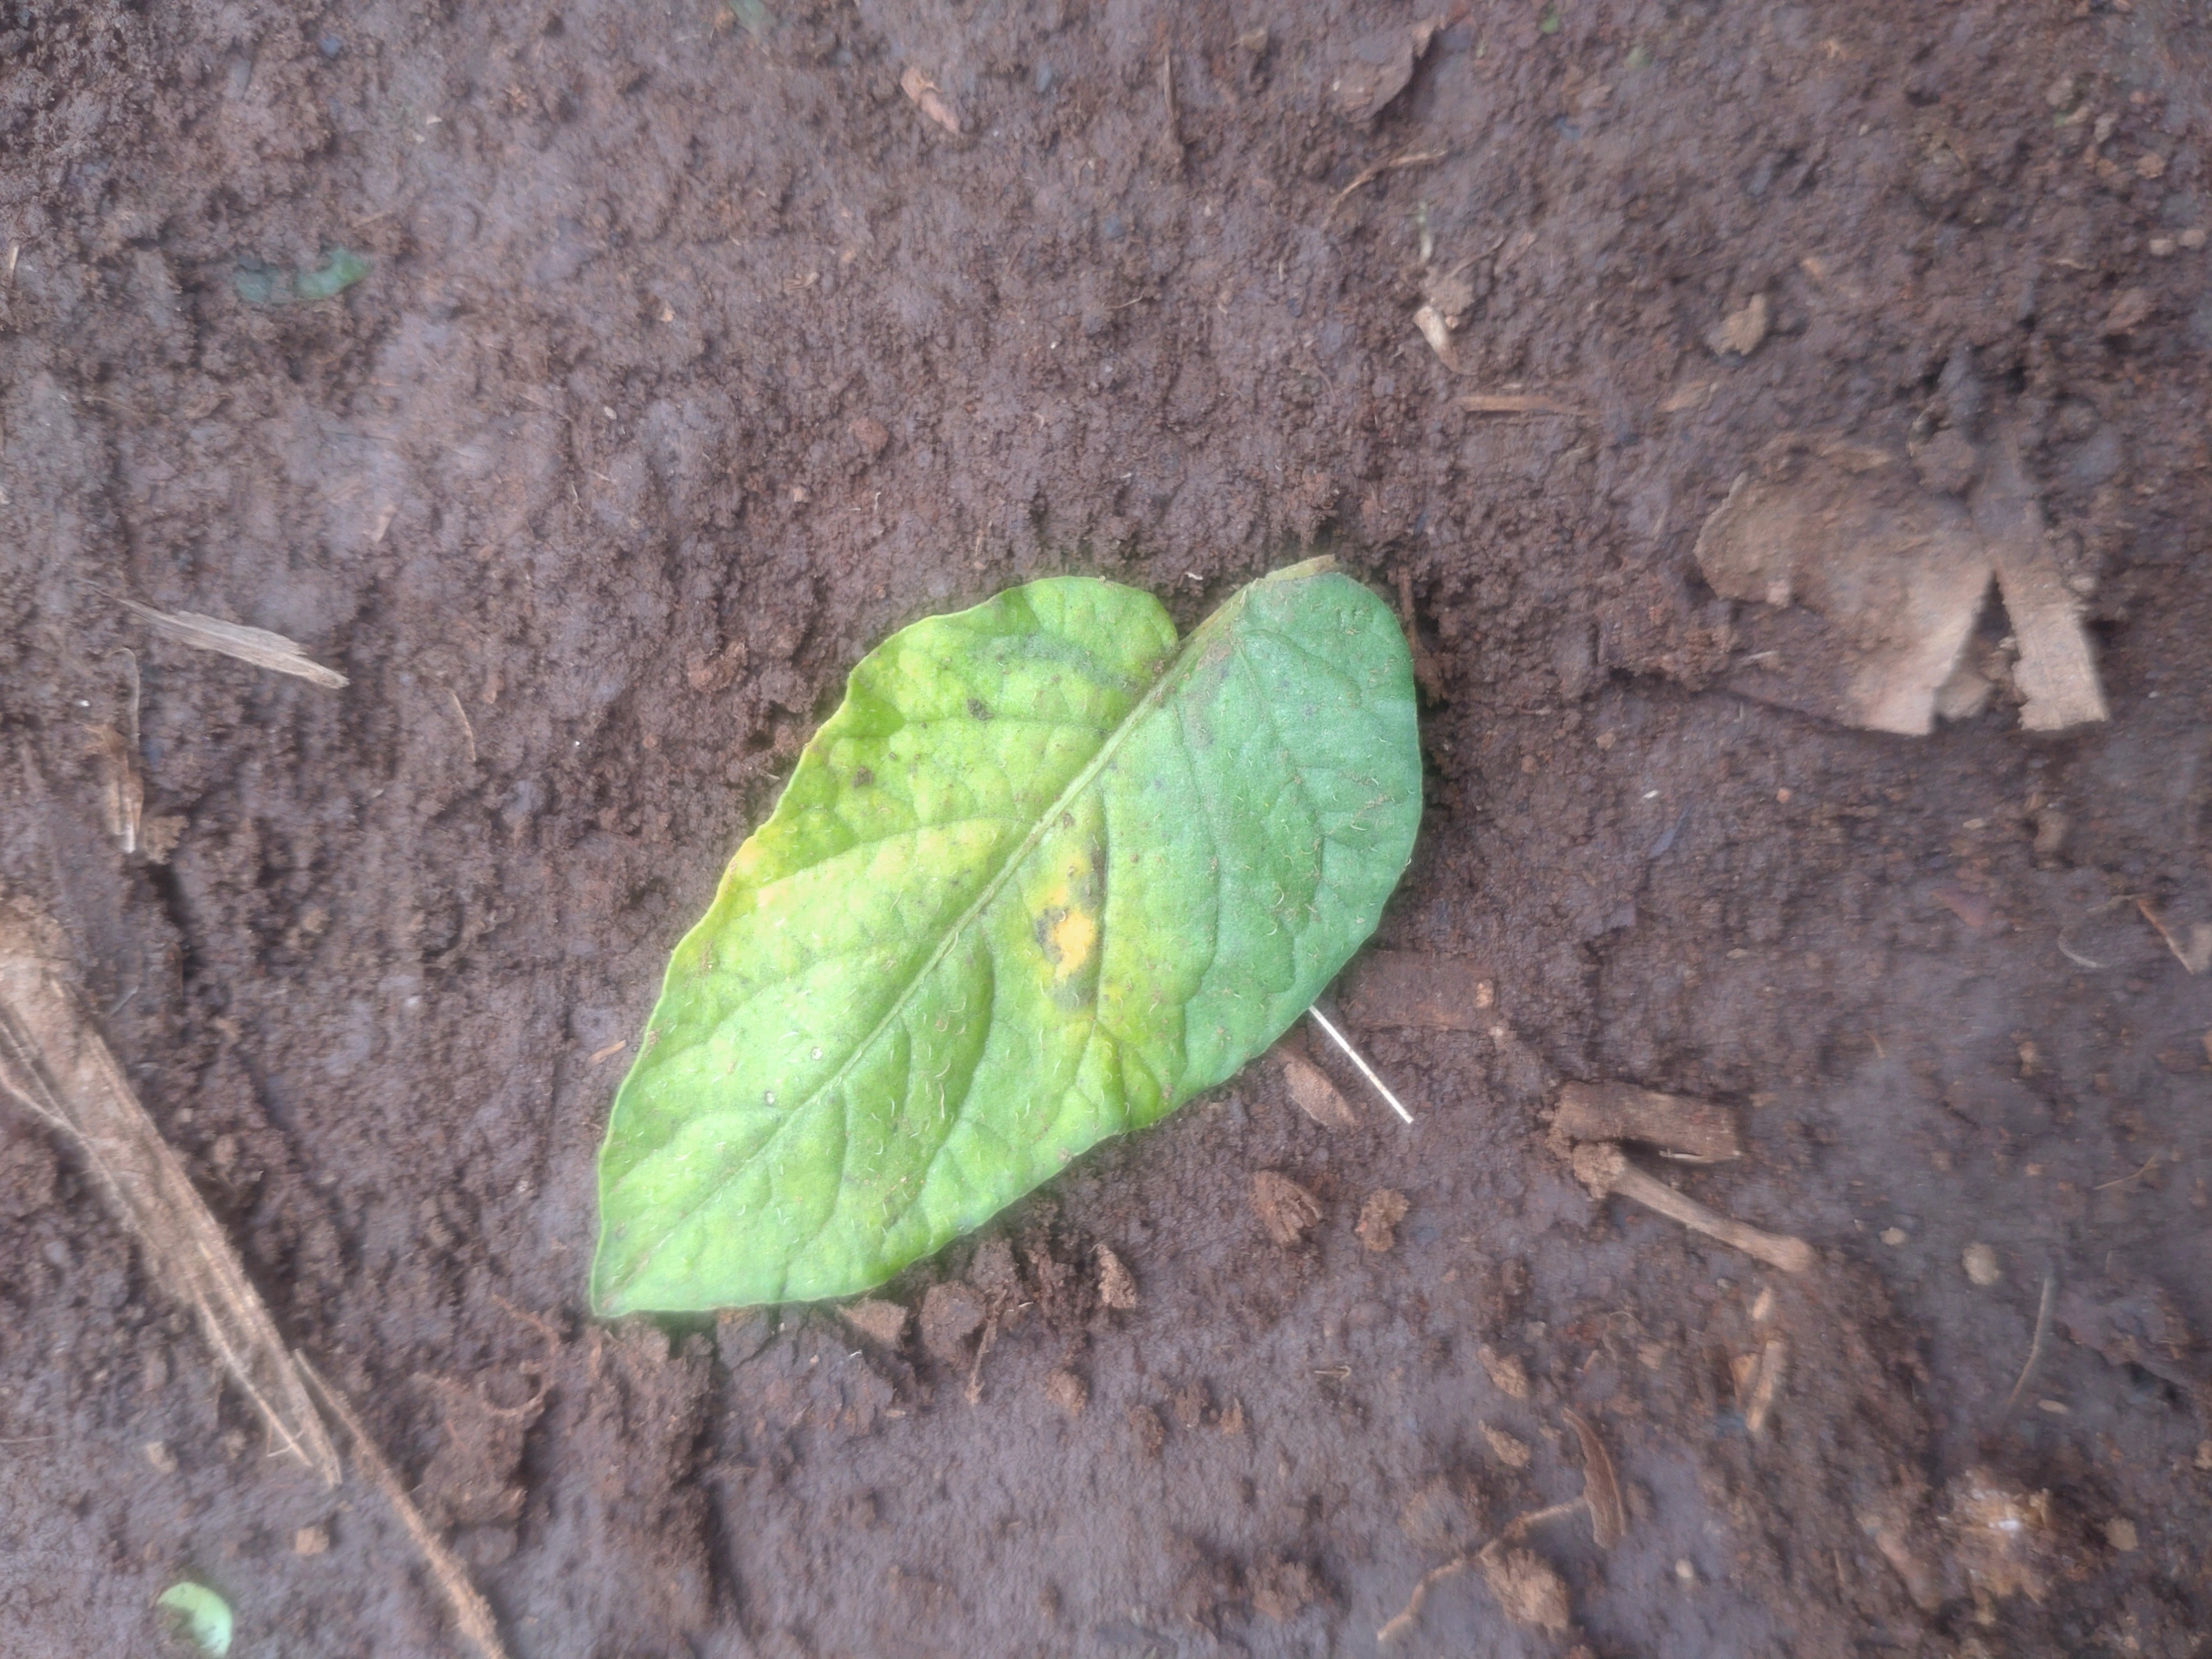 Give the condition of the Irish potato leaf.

late blight
